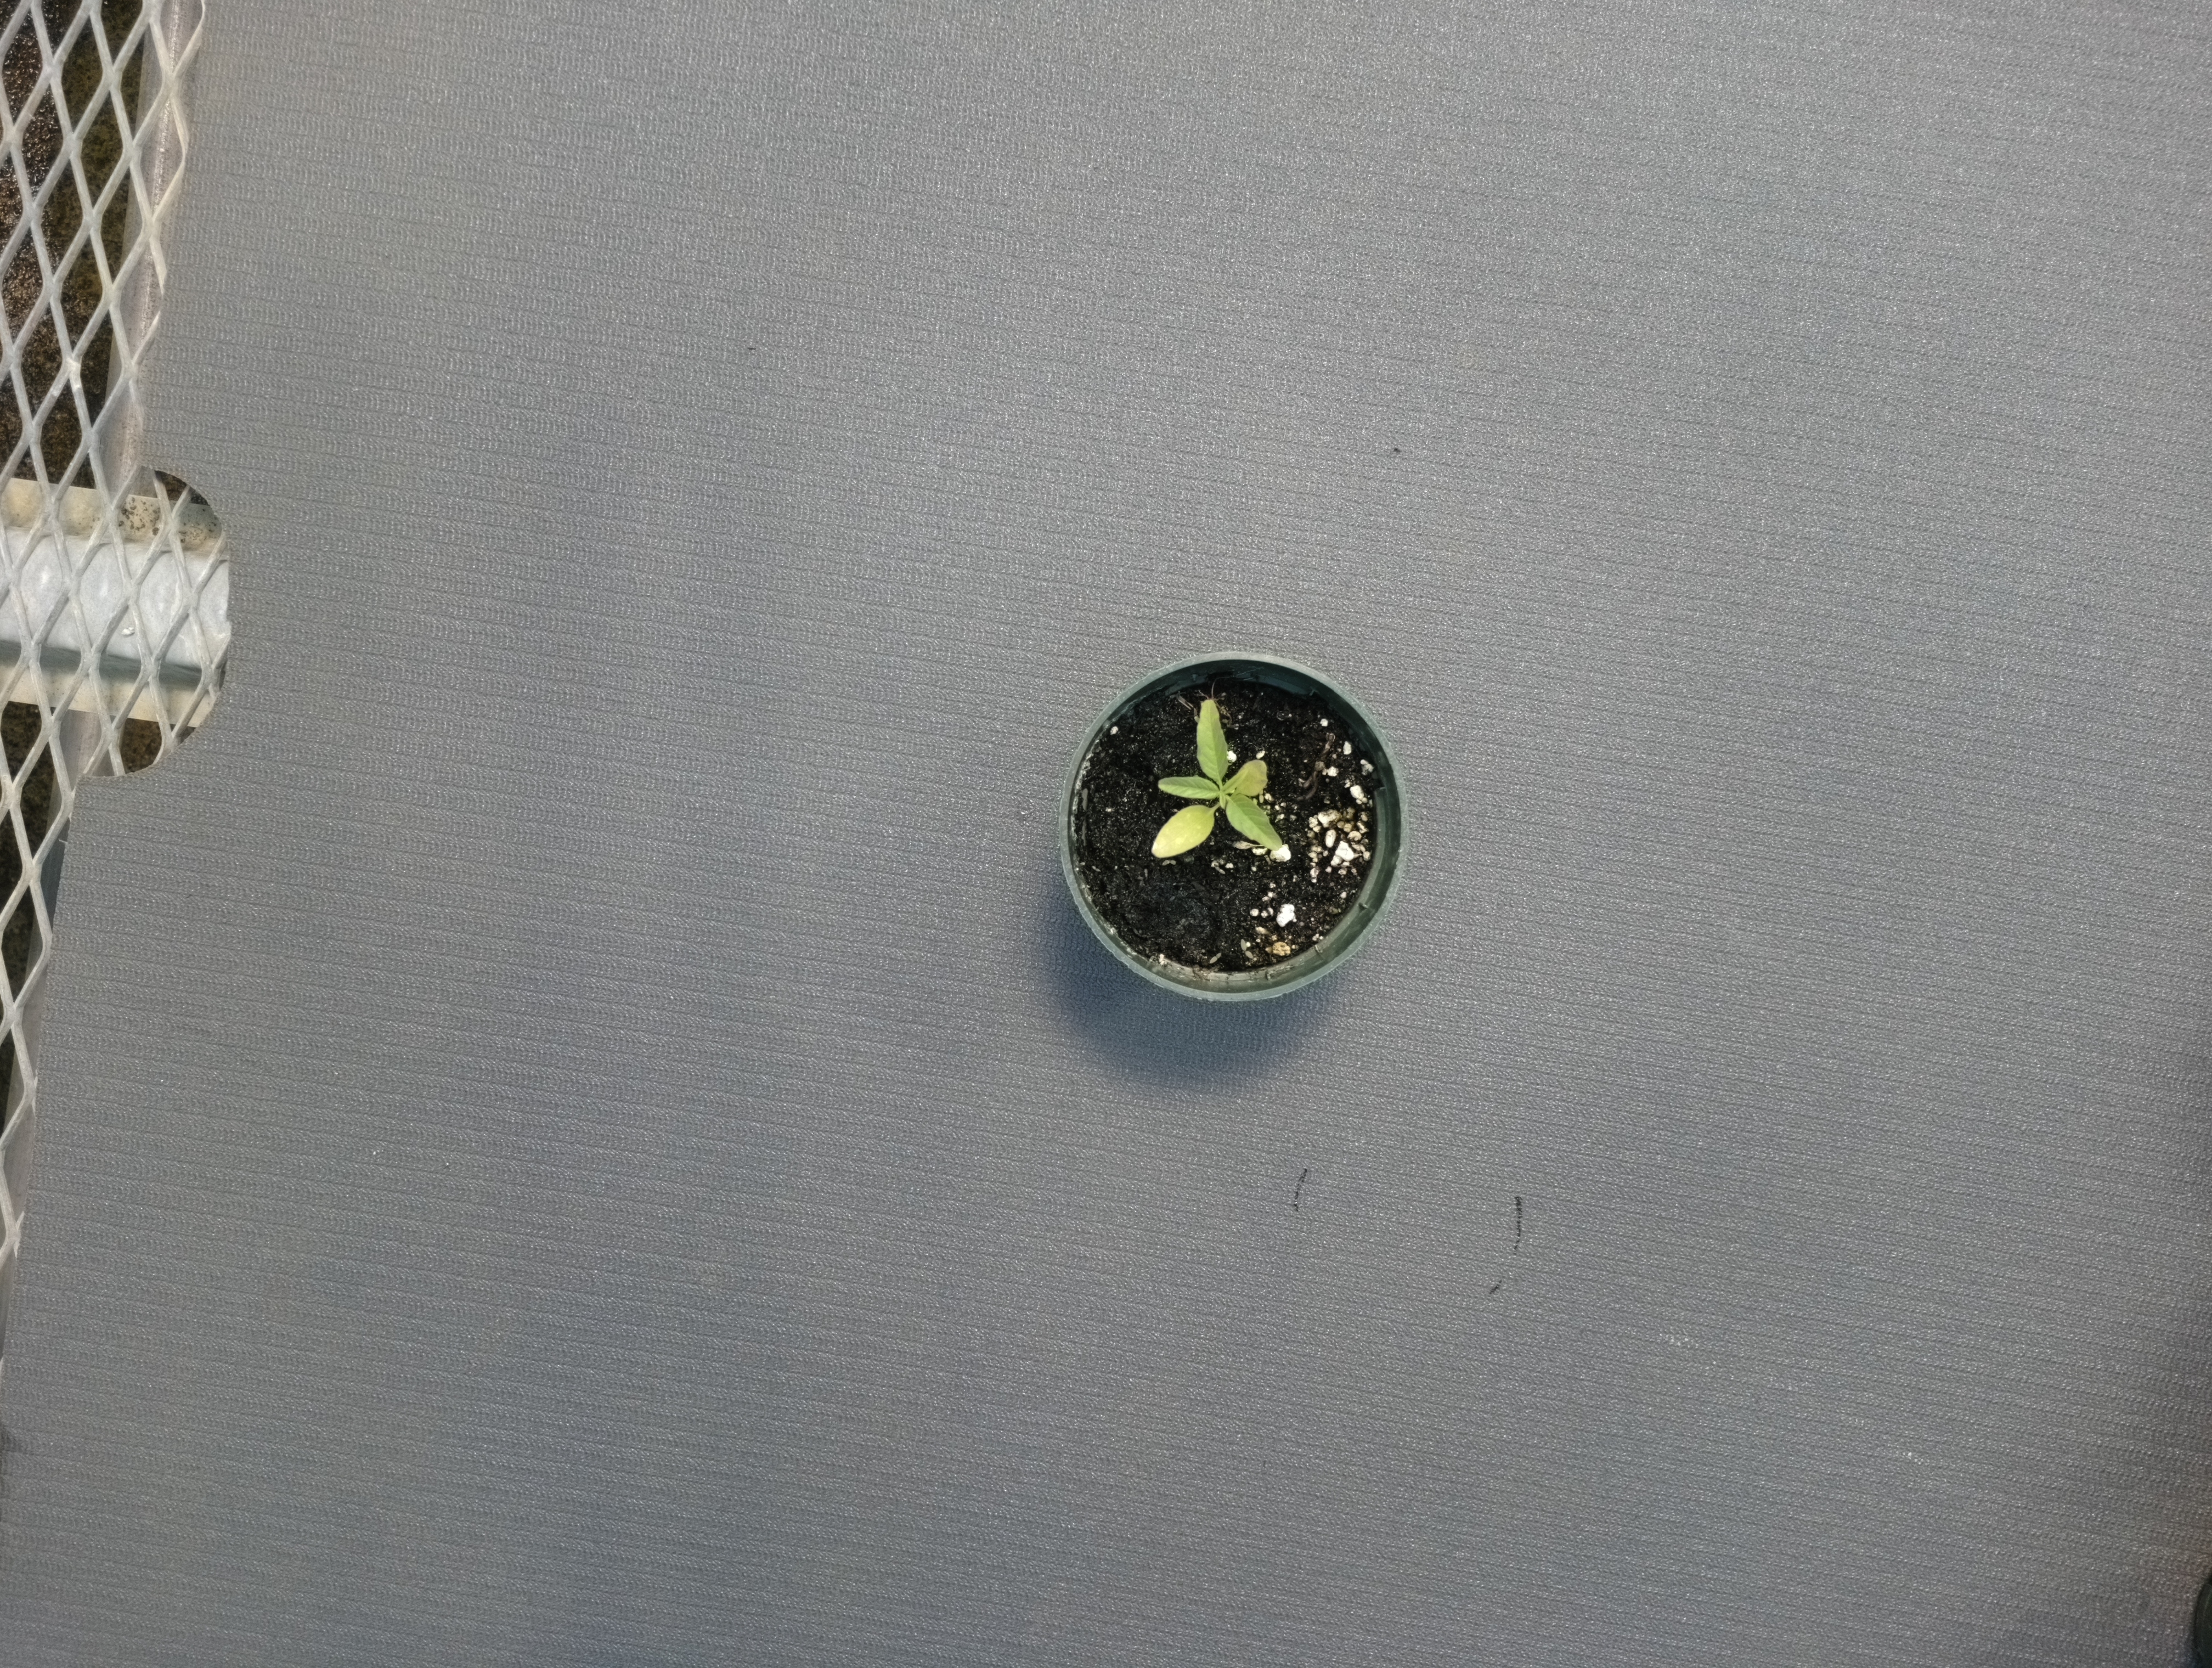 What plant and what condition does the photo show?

waterhemp, healthy untreated
